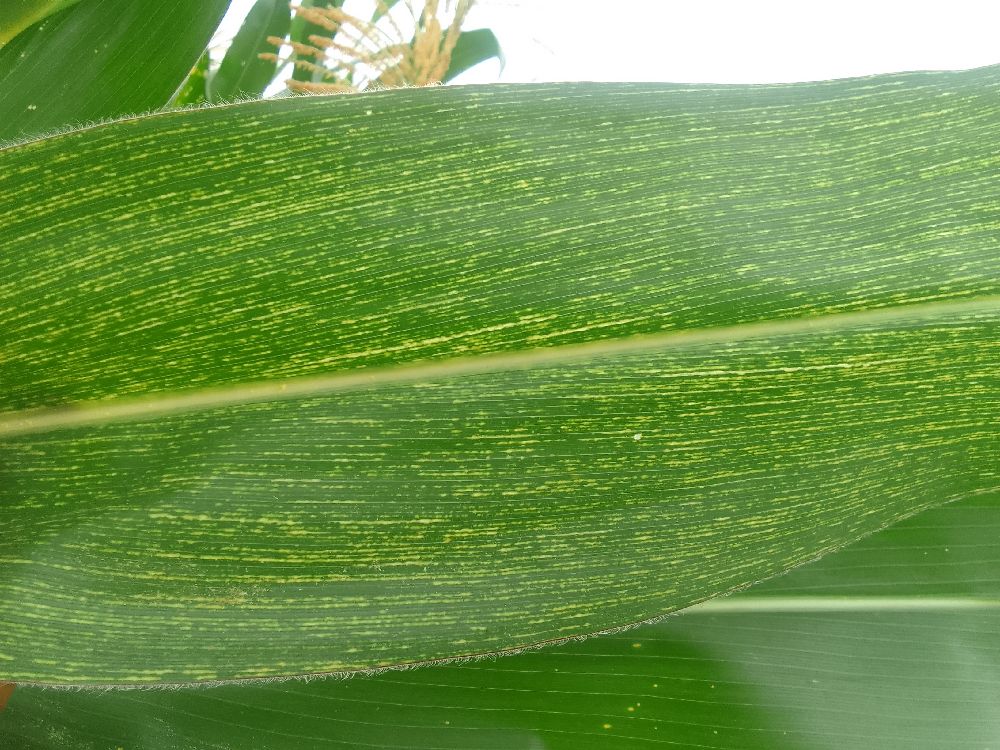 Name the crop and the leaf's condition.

maize, maize streak virus
